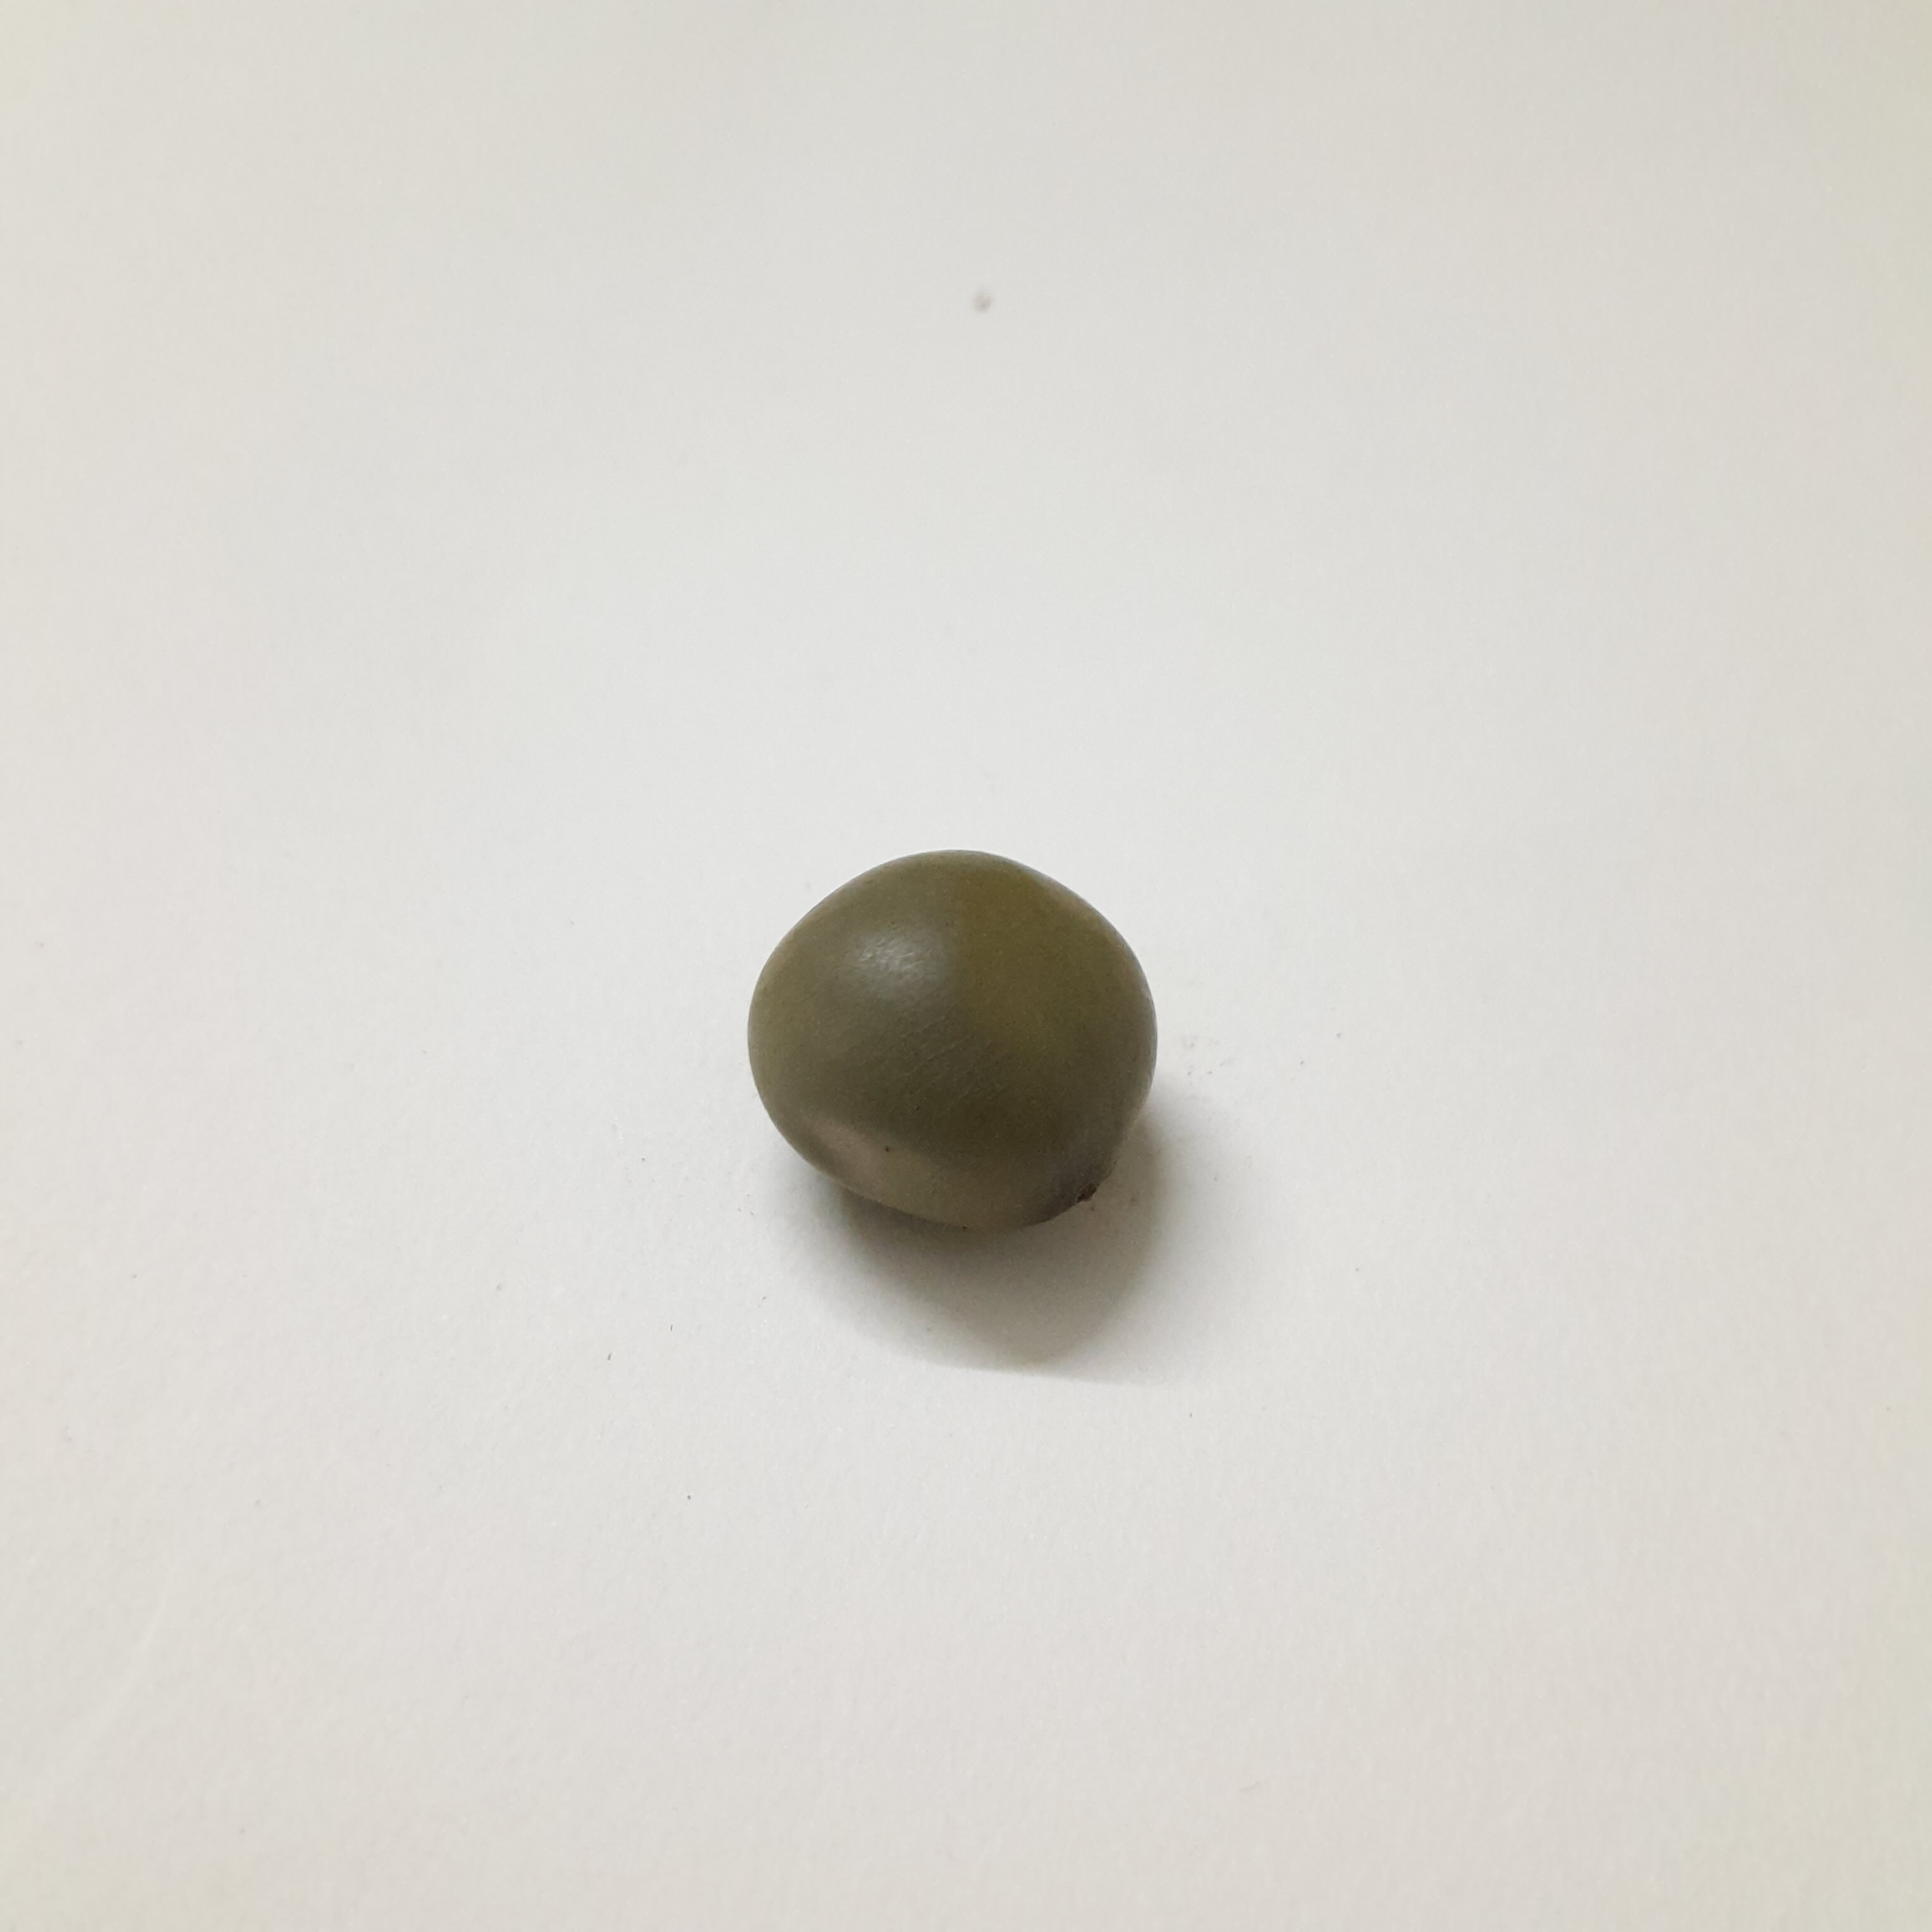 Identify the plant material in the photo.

sagargota
